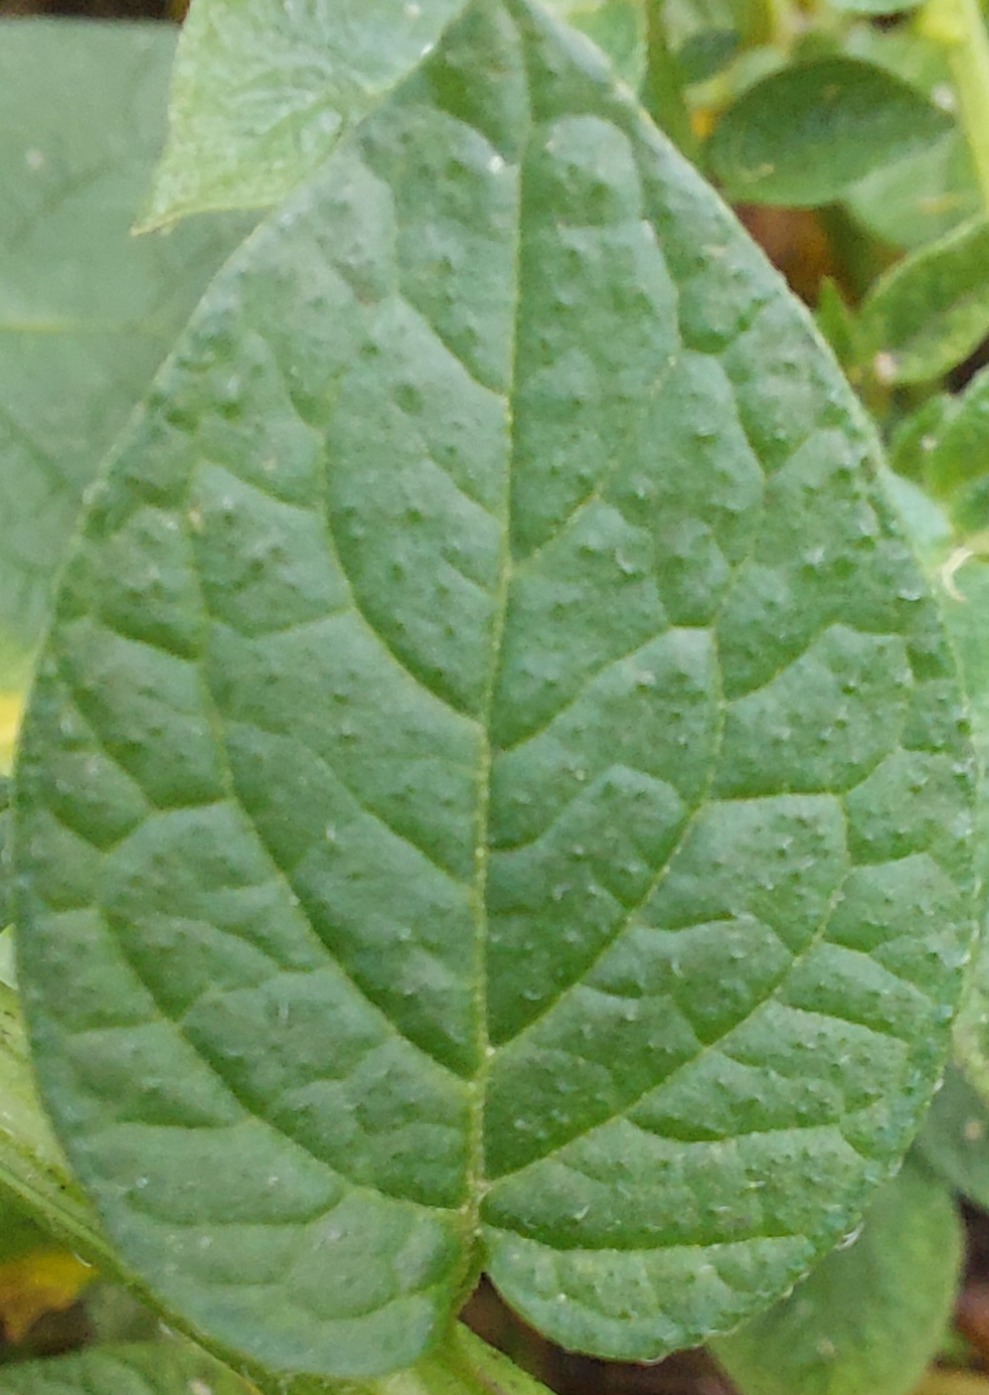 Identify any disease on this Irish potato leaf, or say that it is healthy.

healthy
